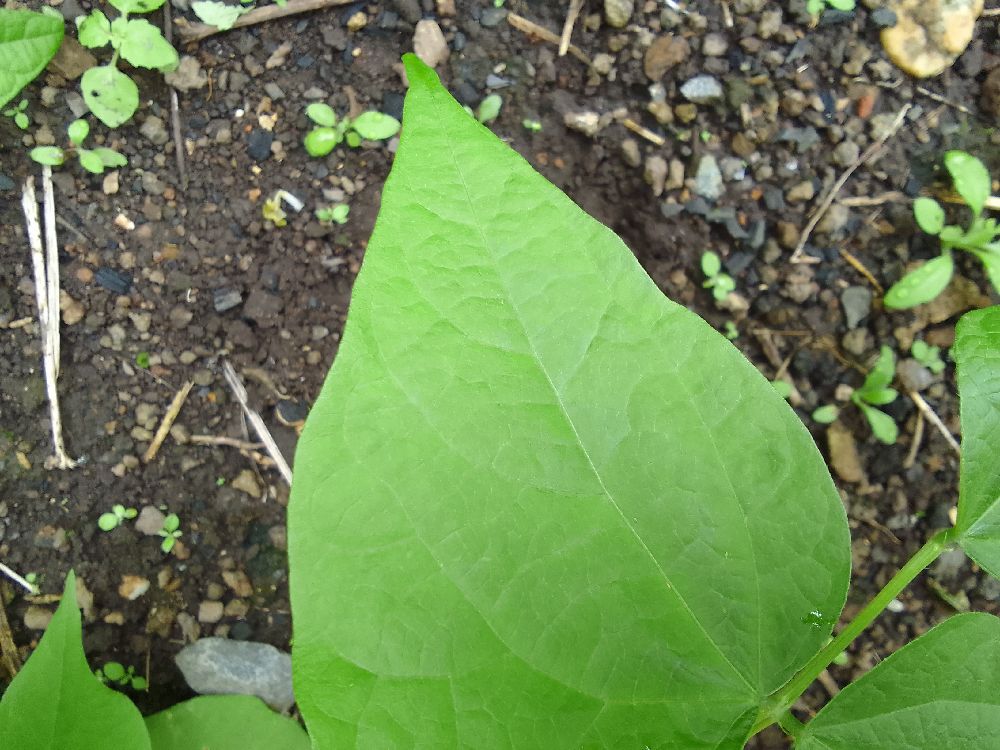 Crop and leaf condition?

common bean, healthy
